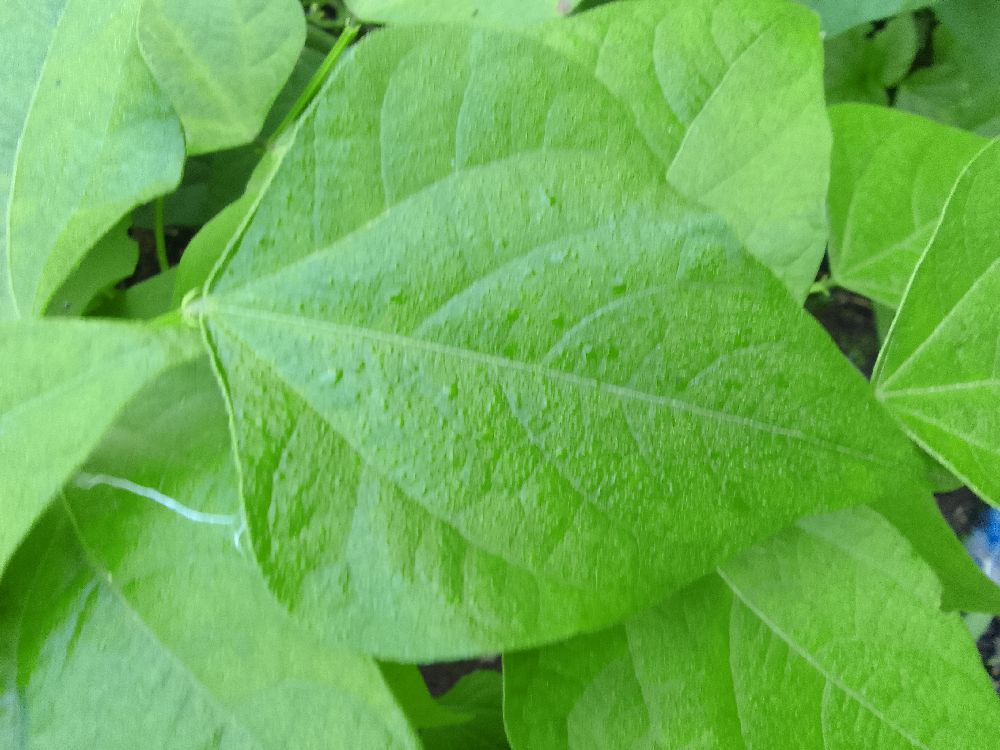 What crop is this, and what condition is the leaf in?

common bean, healthy
